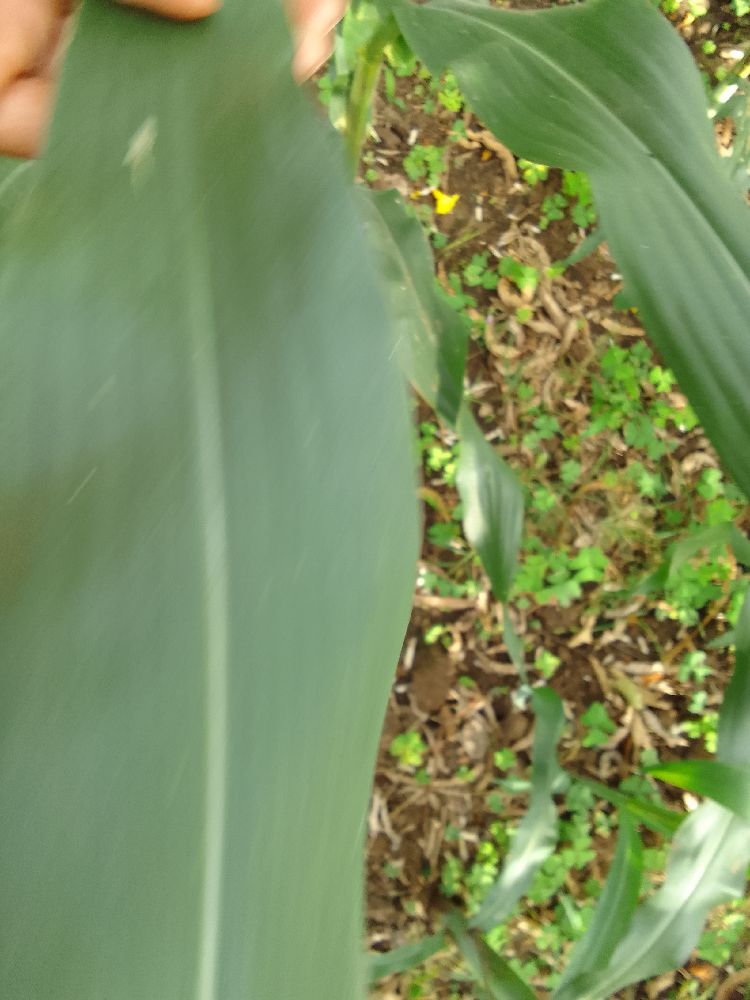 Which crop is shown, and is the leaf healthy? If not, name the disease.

maize, healthy
